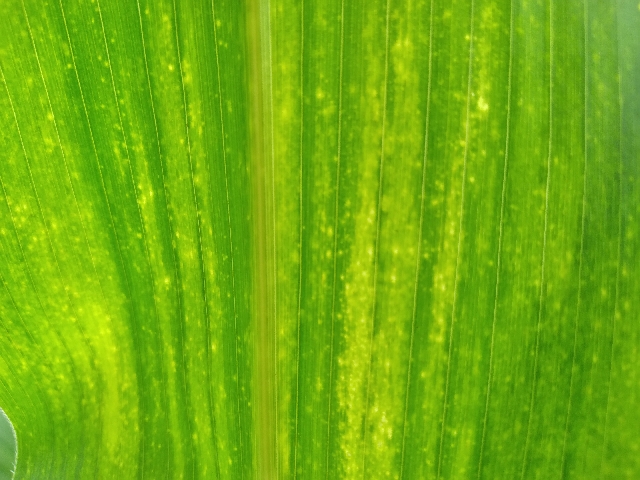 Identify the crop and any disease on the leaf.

maize, maize lethal necrosis
